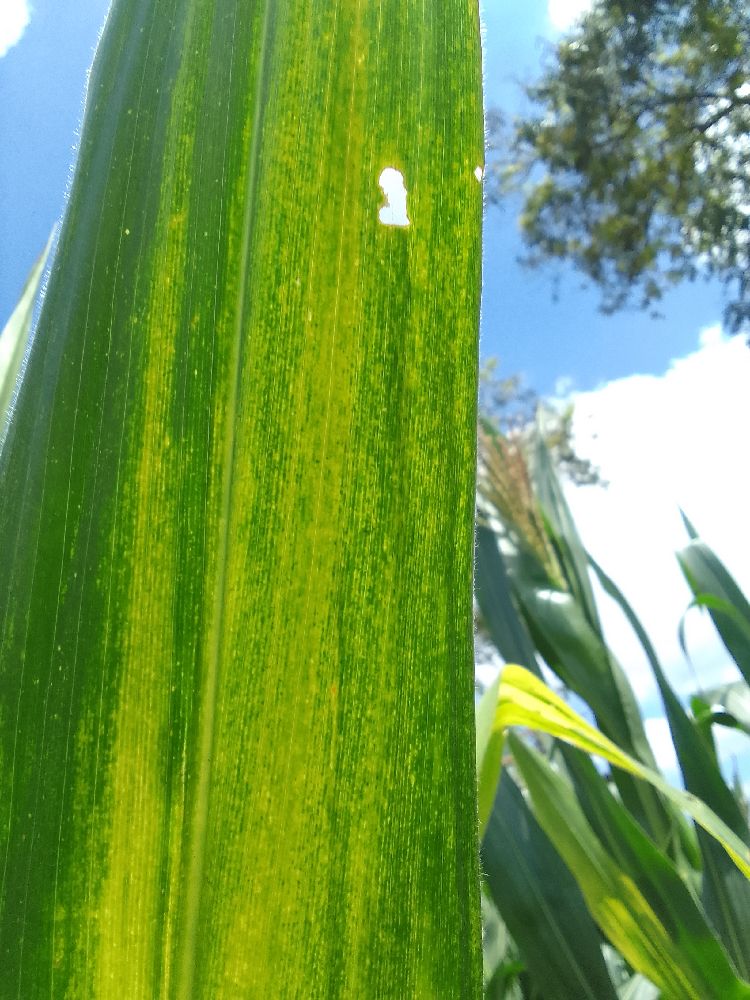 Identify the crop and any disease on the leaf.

maize, maize lethal necrosis
